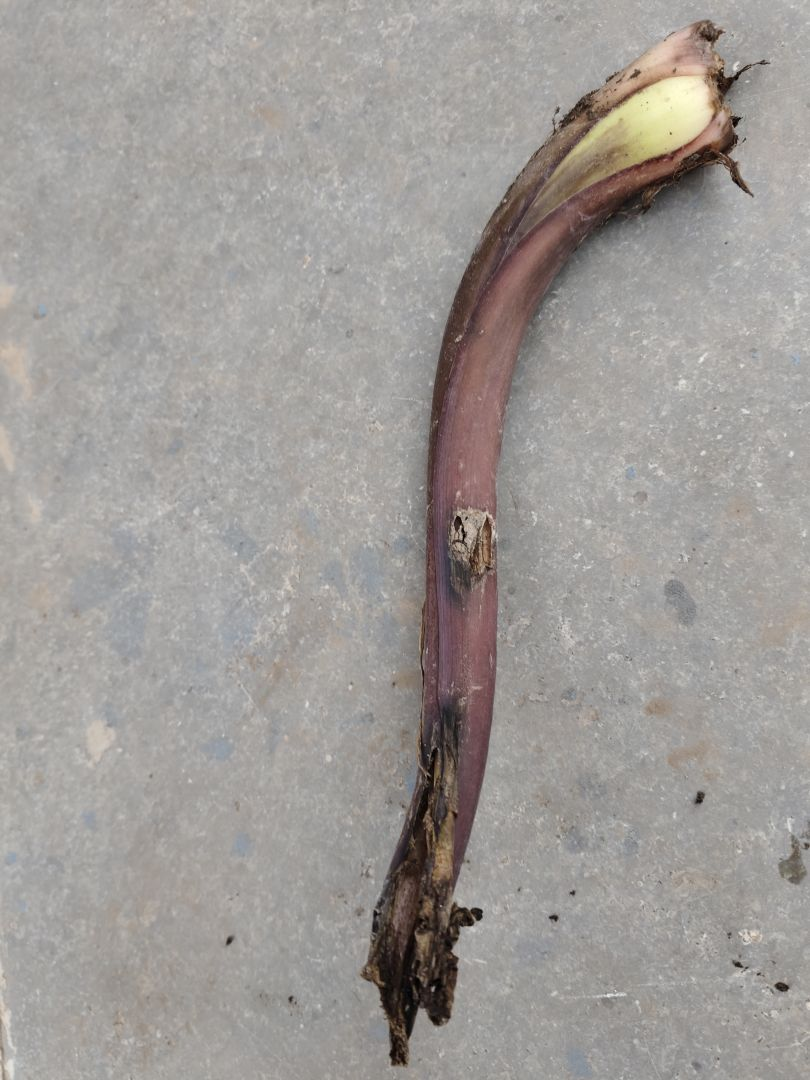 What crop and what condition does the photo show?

taro, root rot
